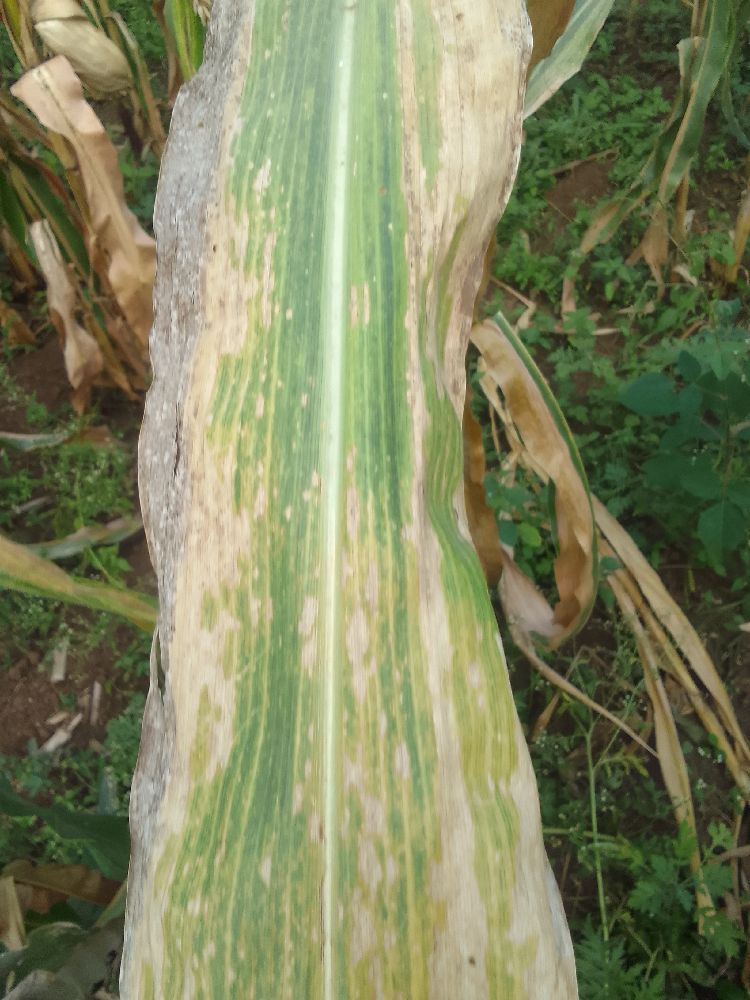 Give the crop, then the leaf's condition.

maize, maize lethal necrosis
